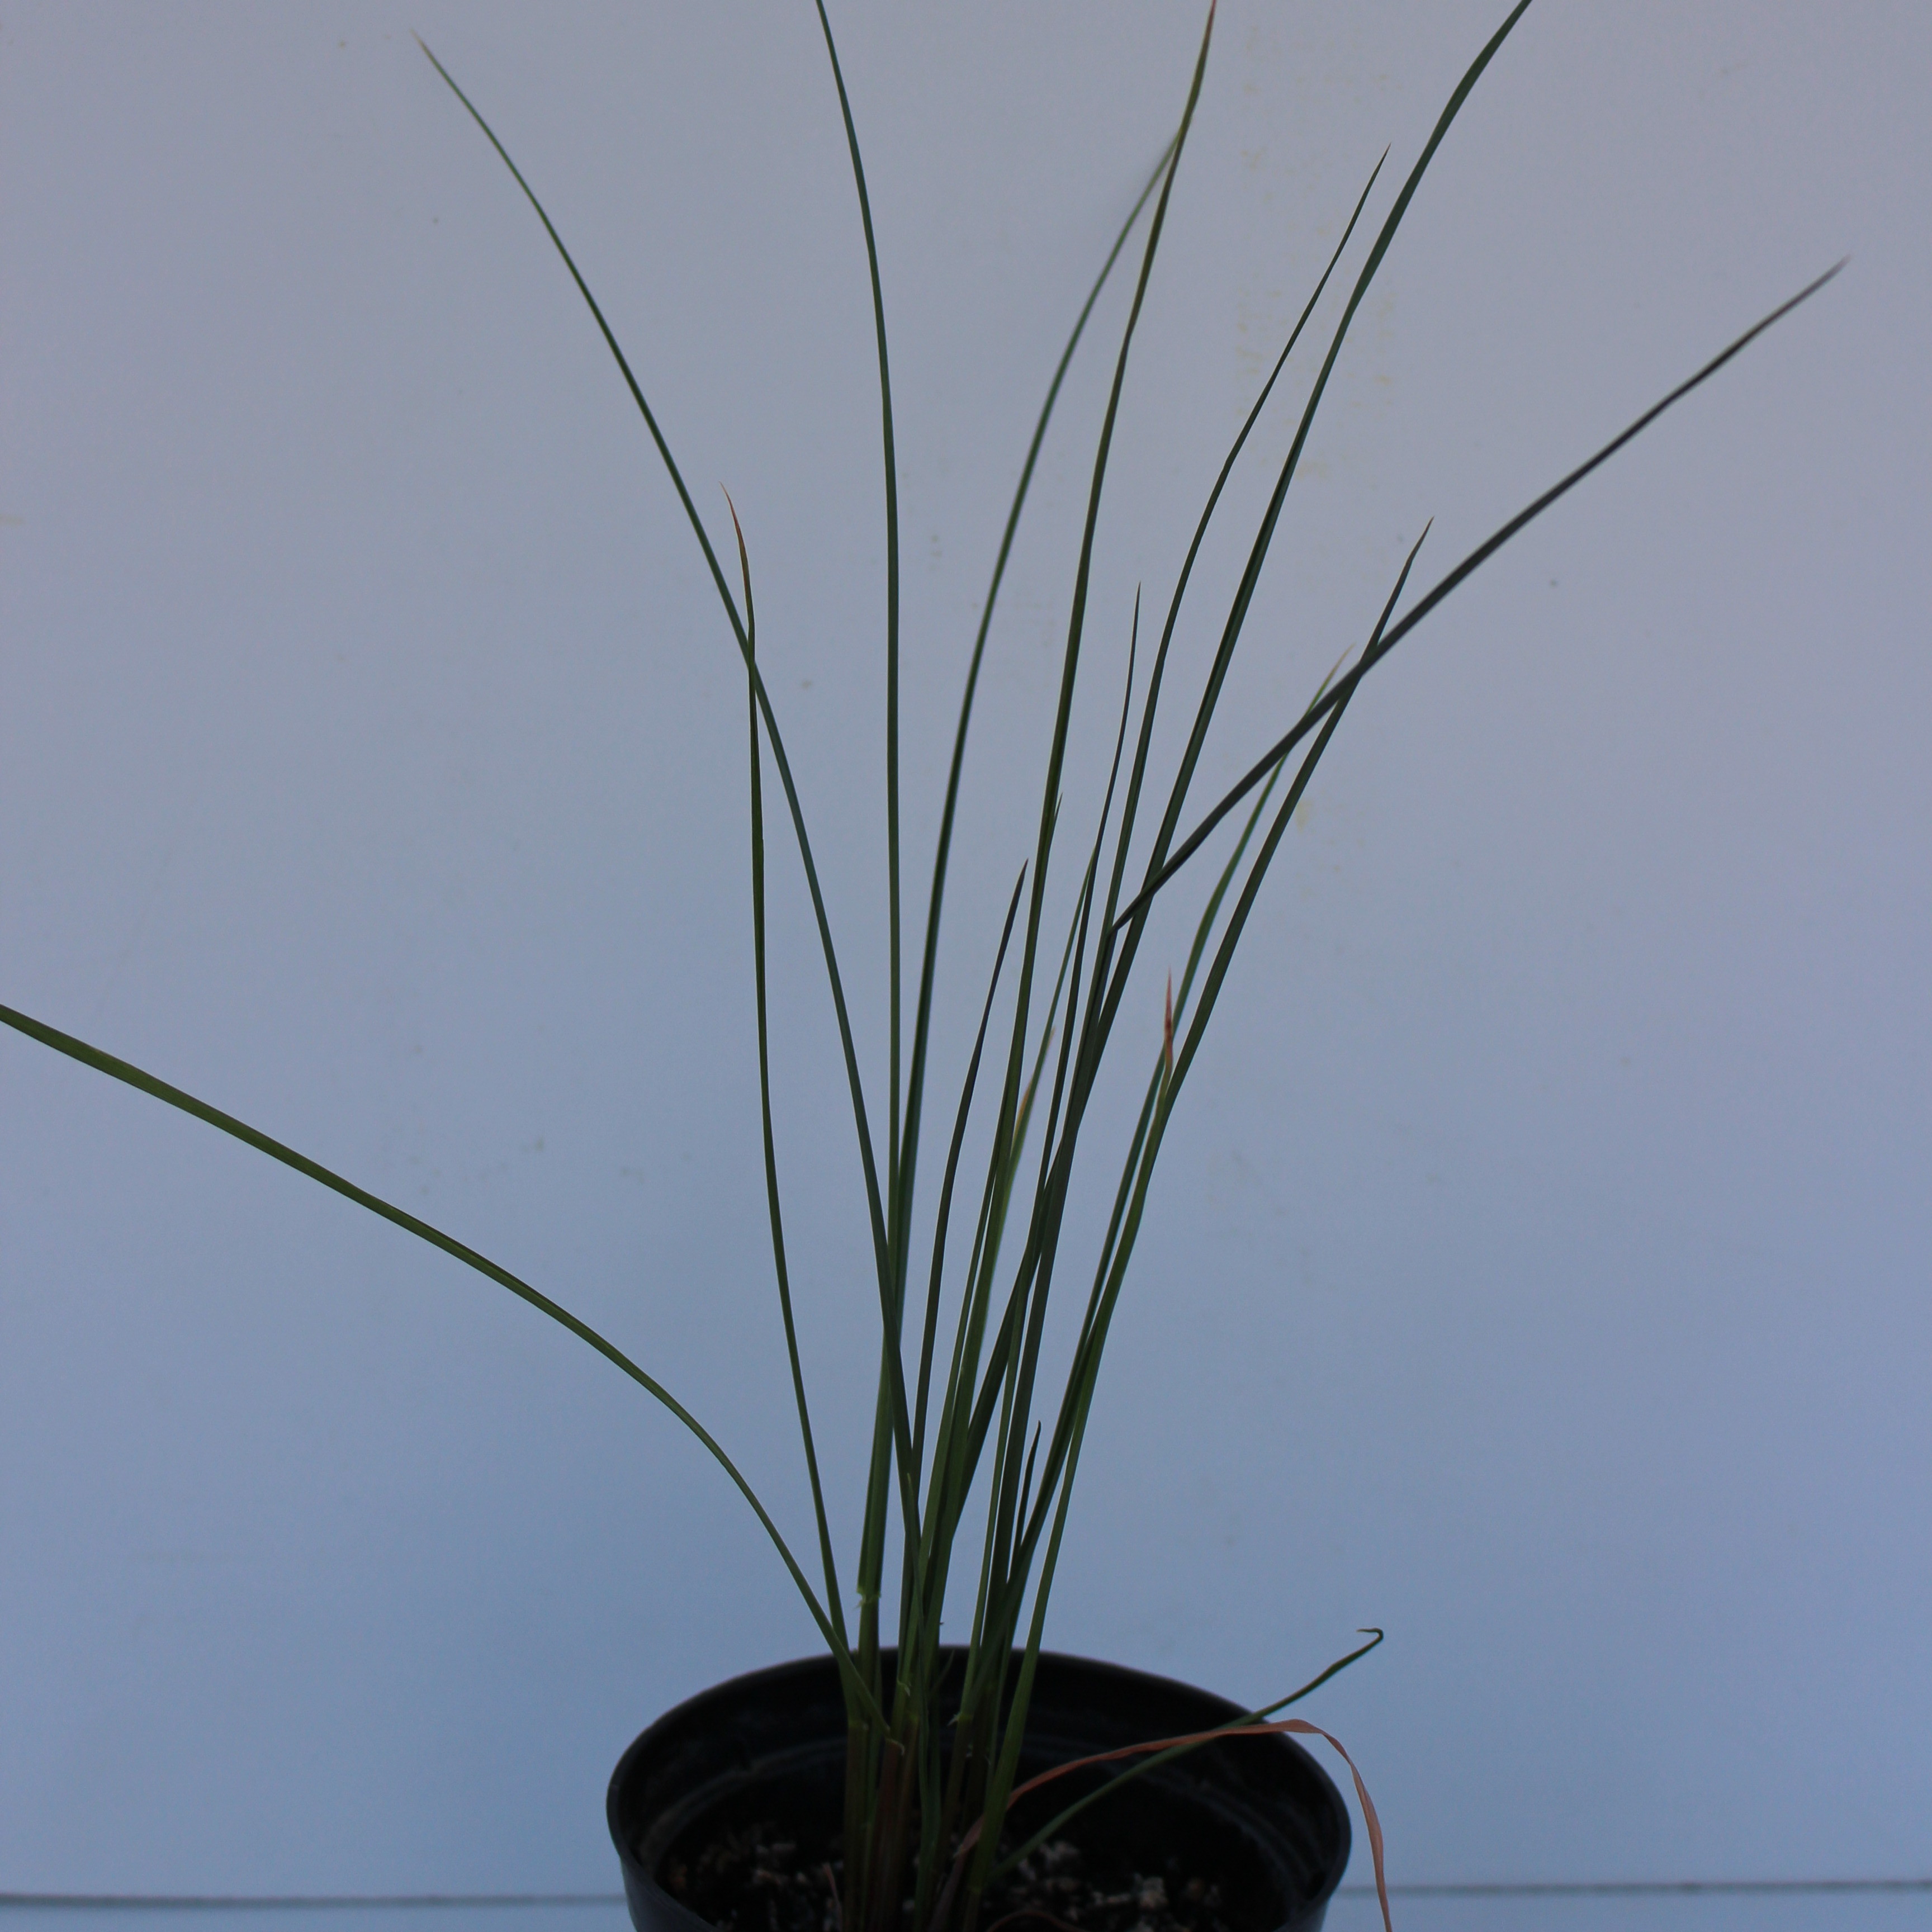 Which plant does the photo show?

Lolium multiflorum
